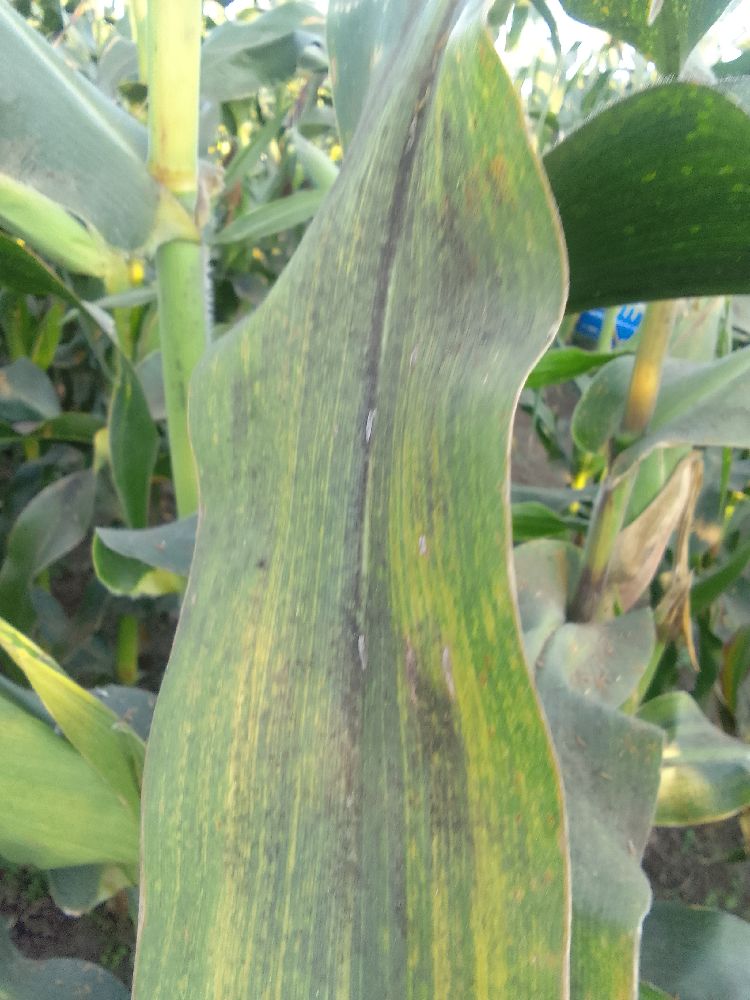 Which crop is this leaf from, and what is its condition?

maize, maize lethal necrosis
